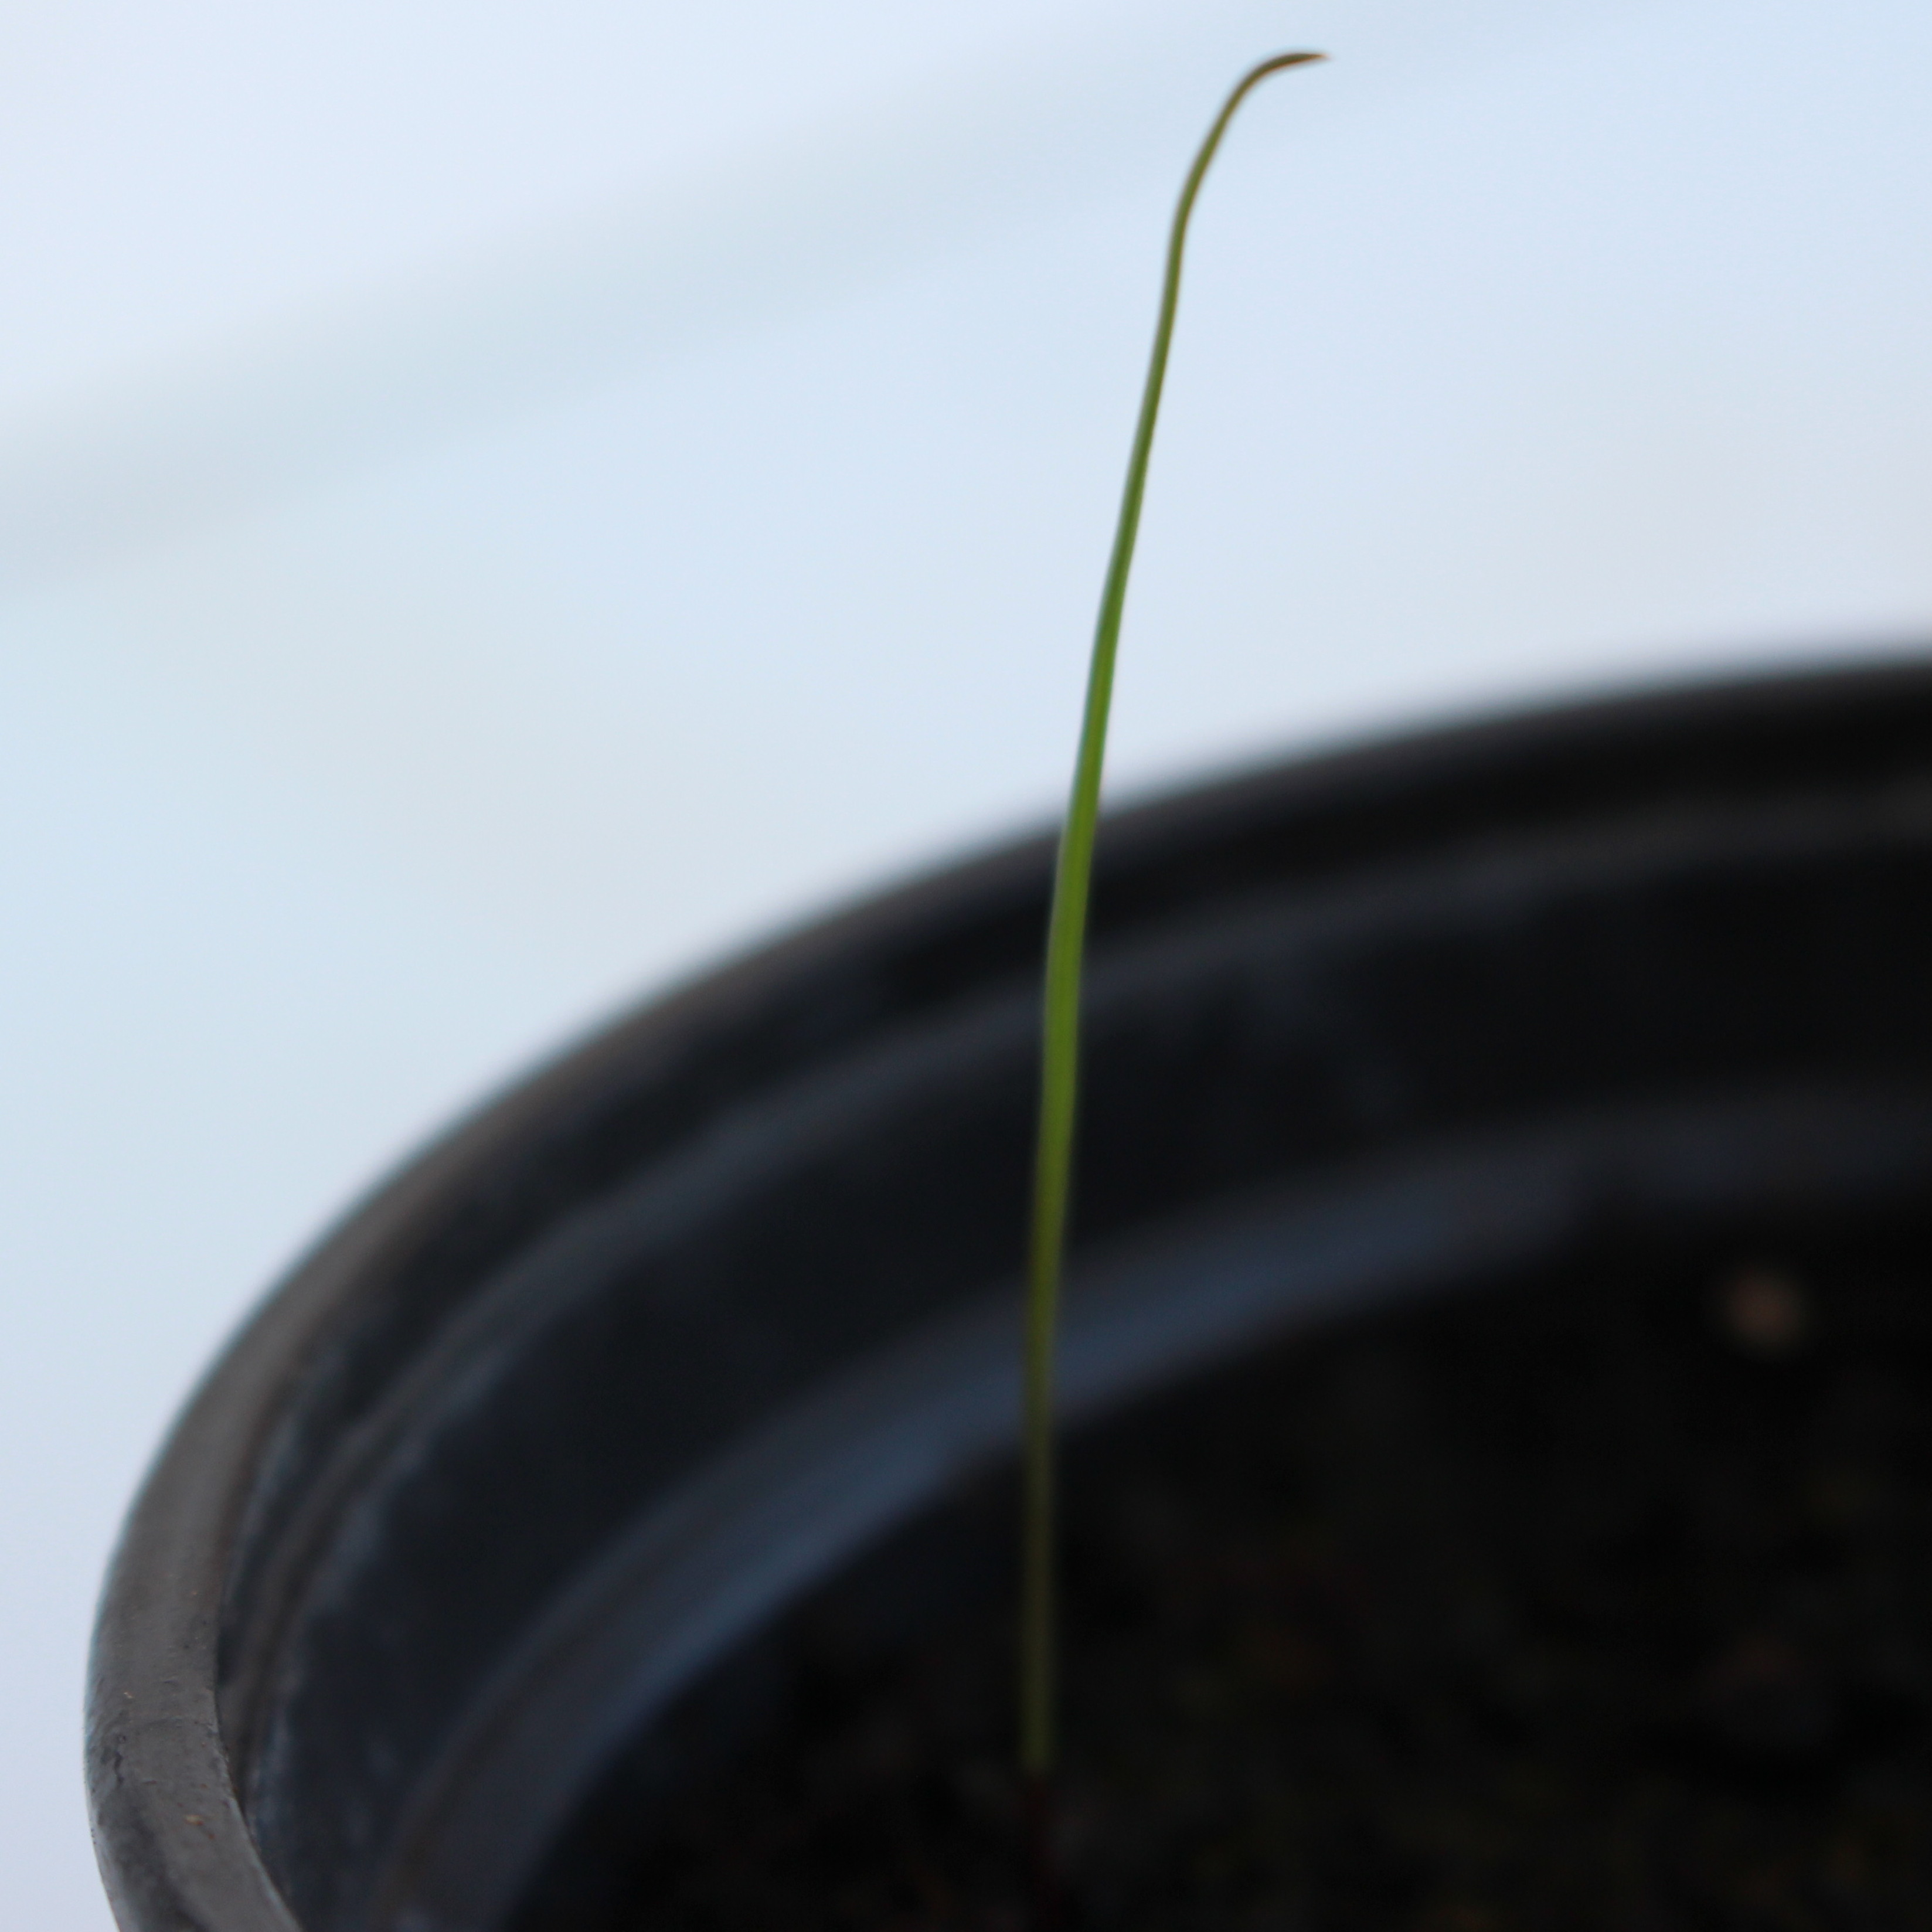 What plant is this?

Lolium multiflorum
